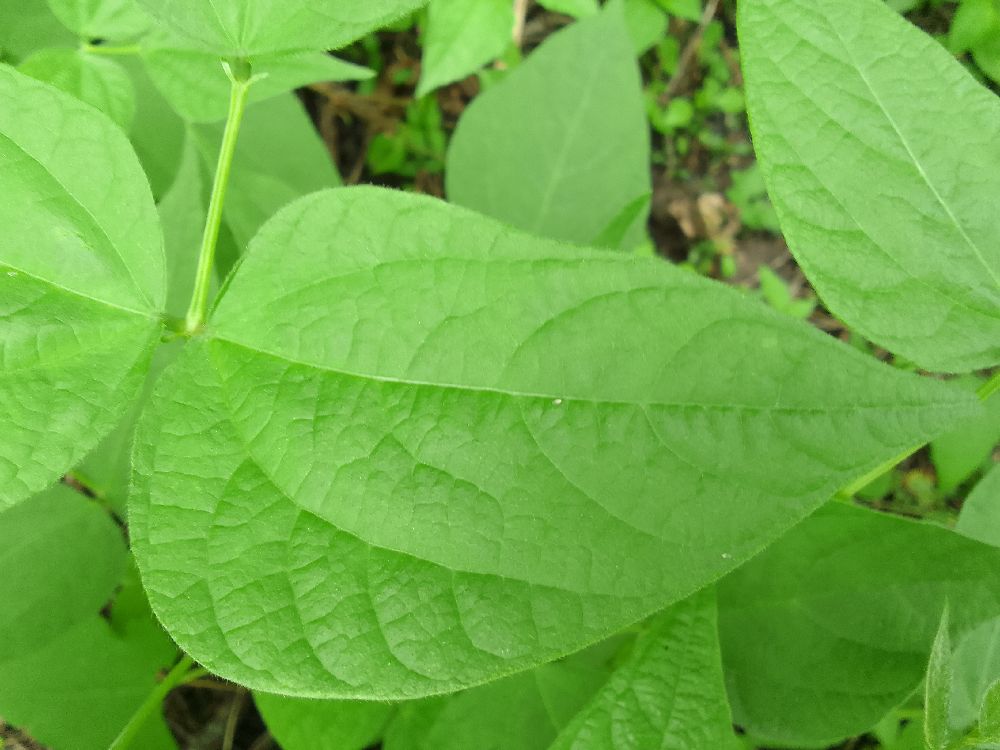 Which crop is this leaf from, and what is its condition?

common bean, healthy
